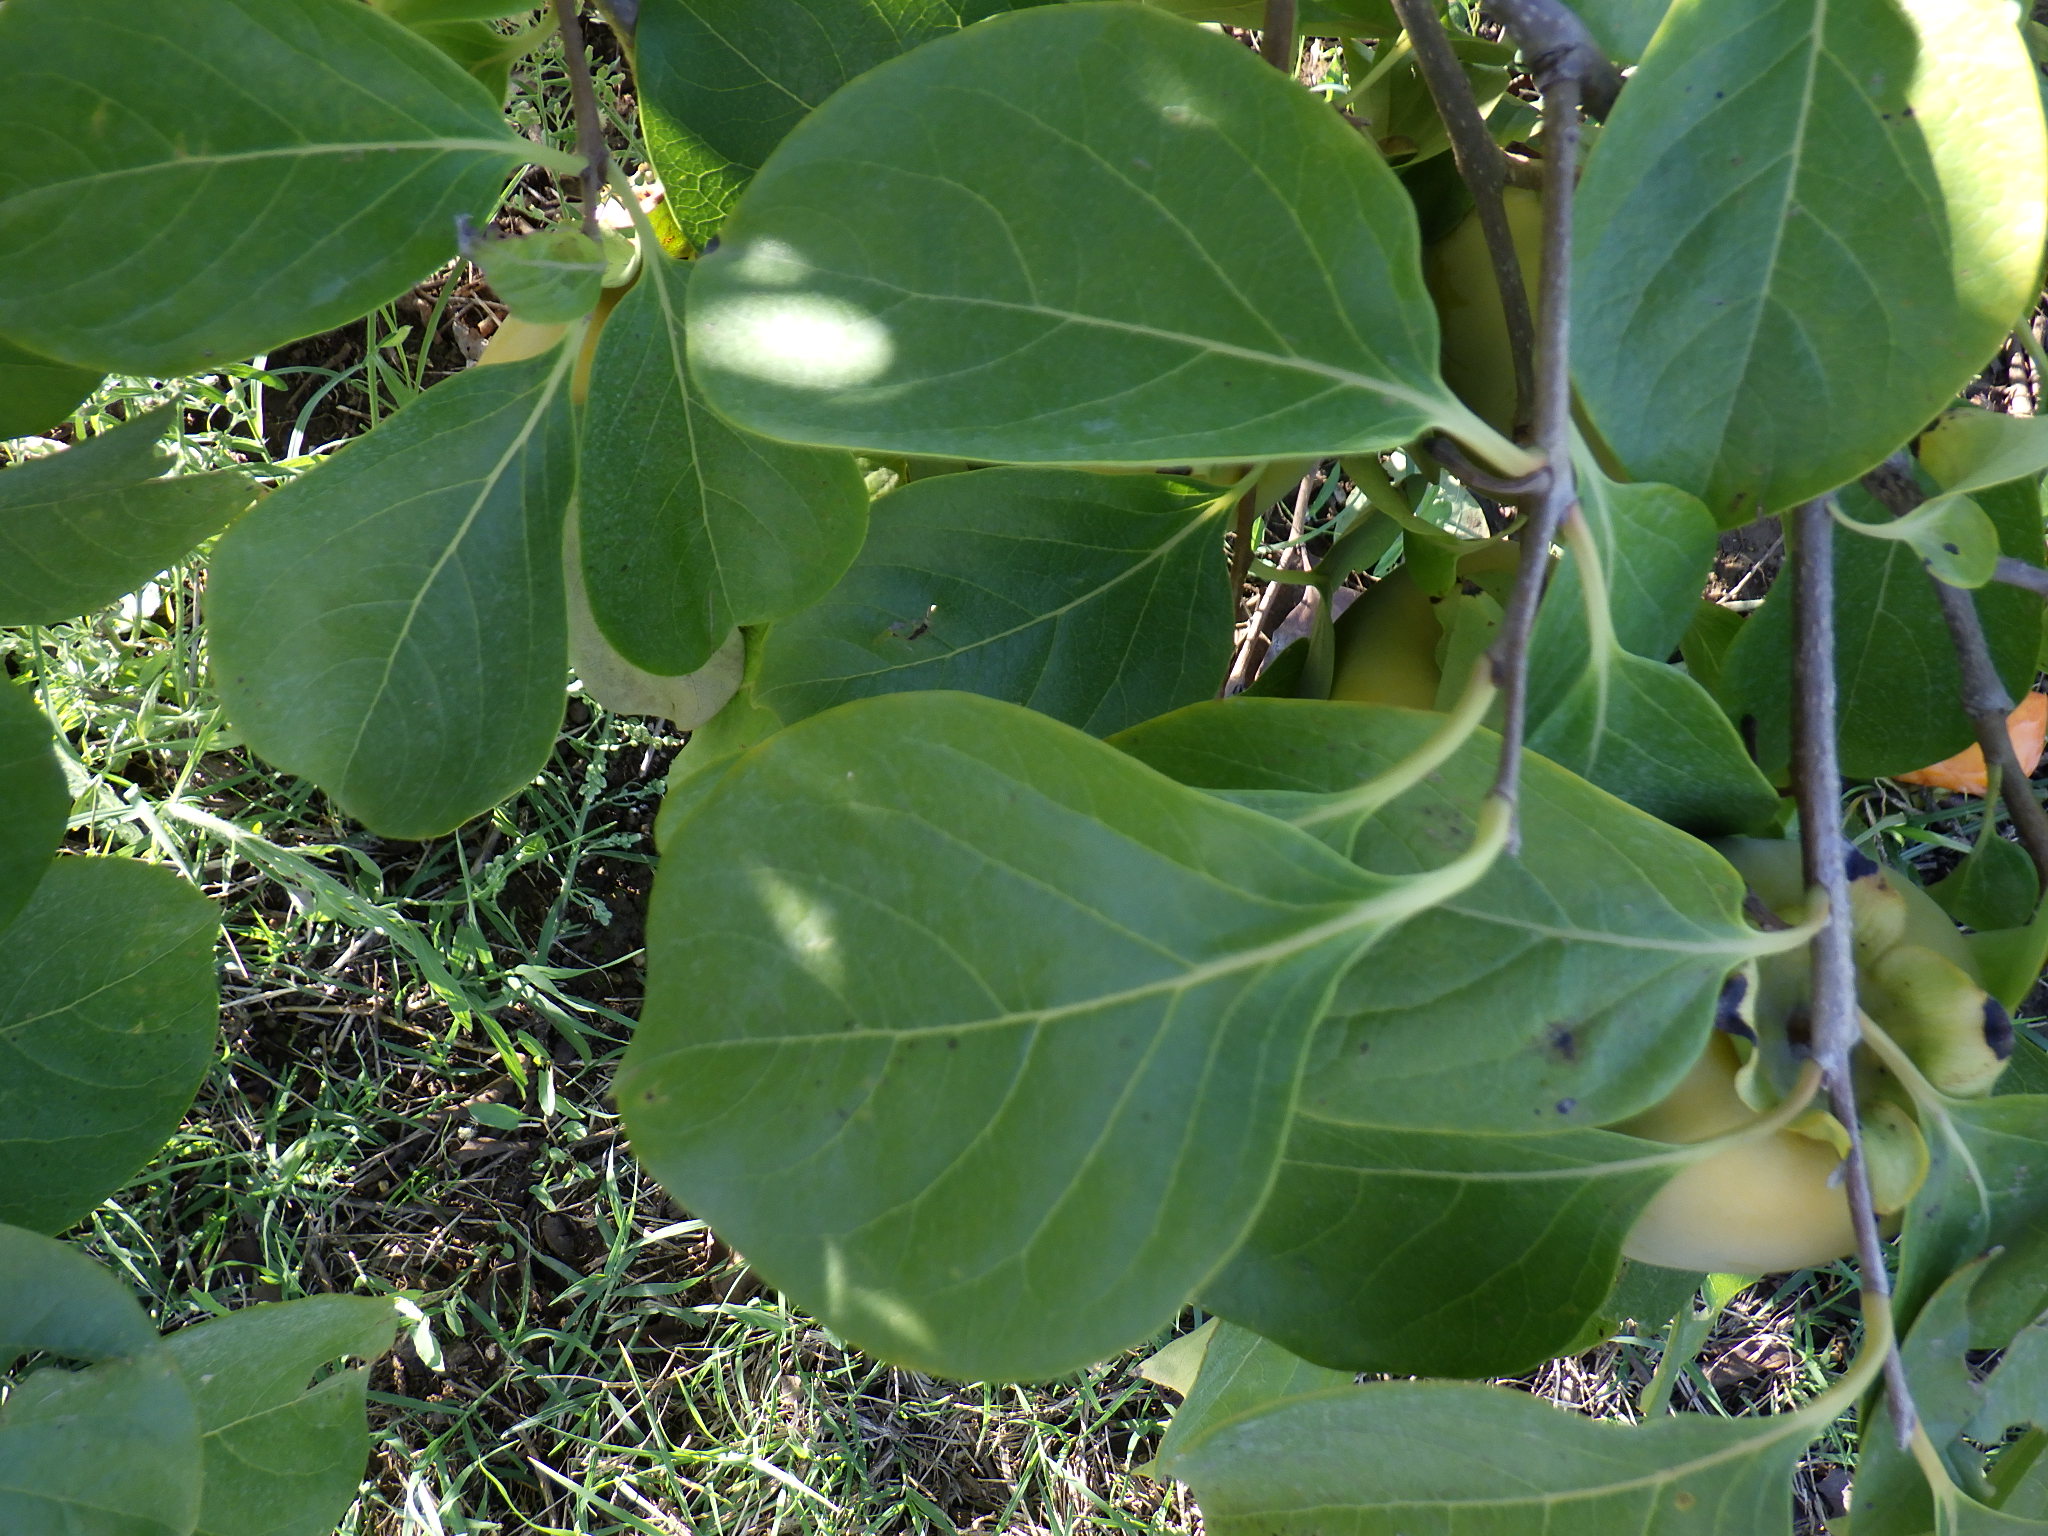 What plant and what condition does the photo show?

persimmon, healthy
